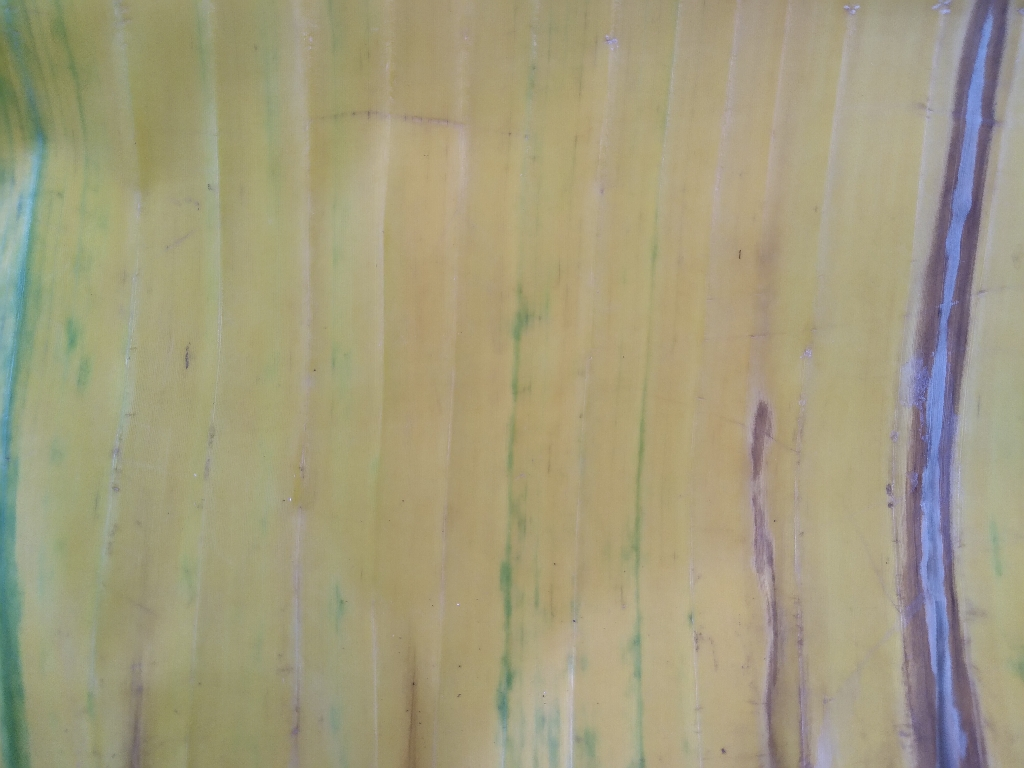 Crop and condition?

banana, fusarium wilt race 1
